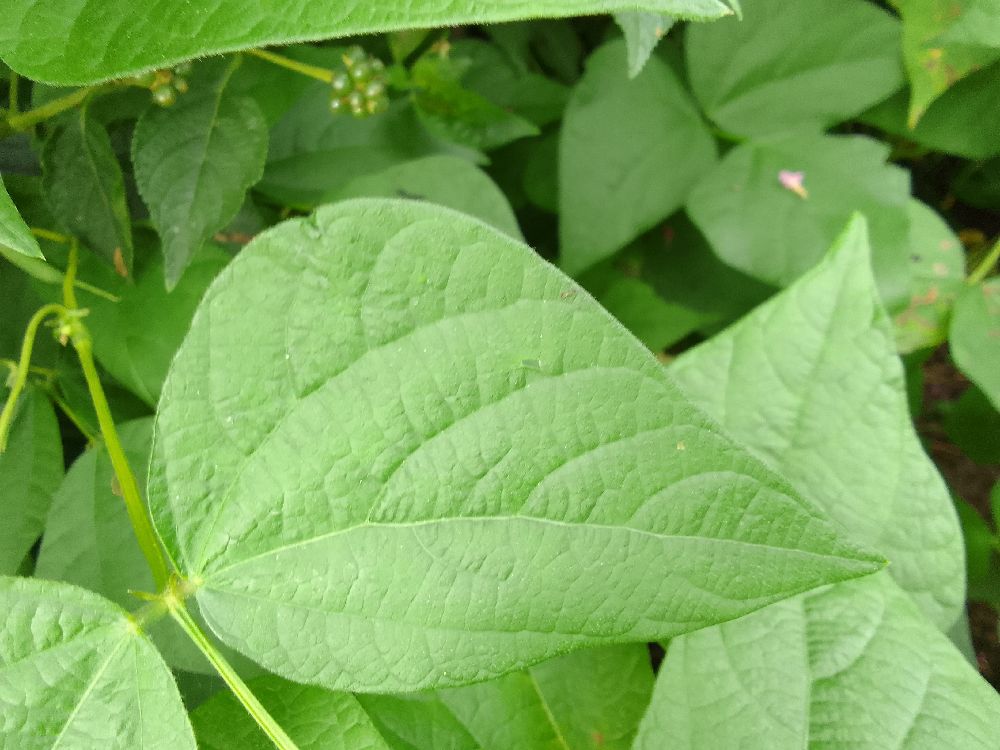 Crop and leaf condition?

common bean, healthy
